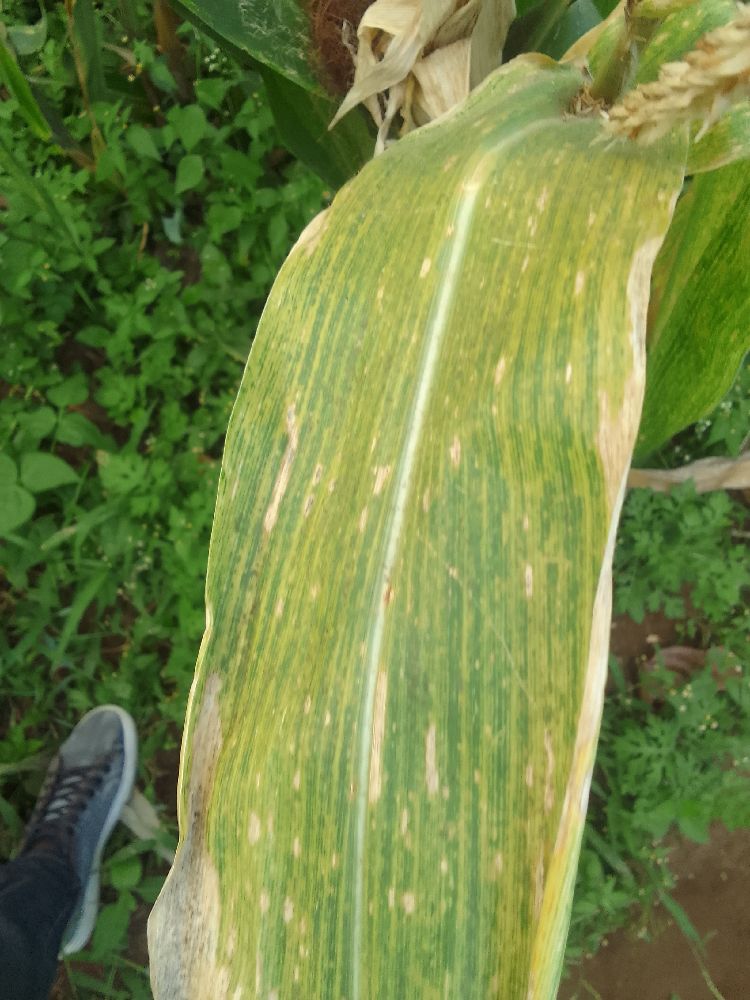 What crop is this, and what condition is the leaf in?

maize, maize lethal necrosis
